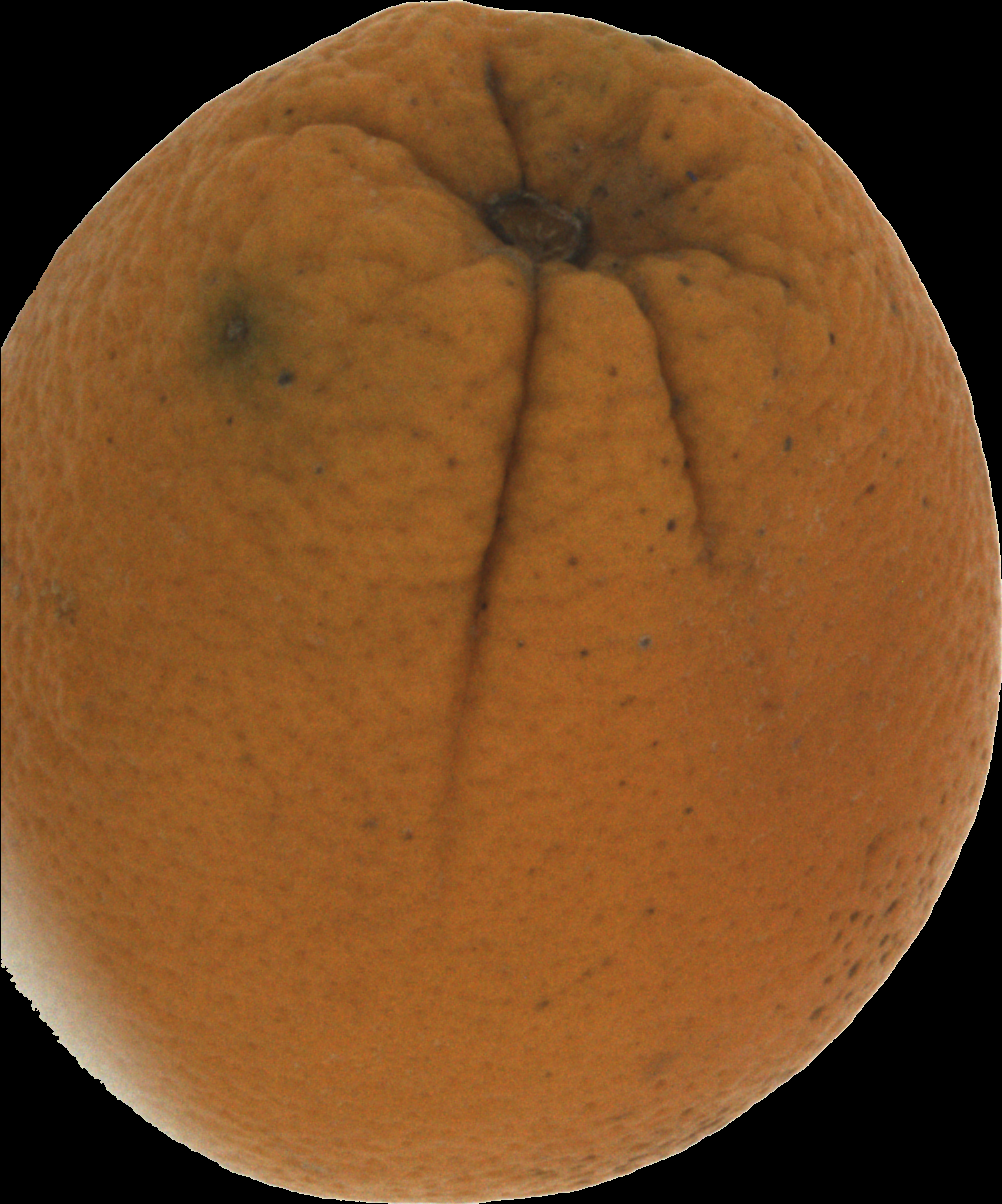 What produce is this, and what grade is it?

orange, bad
